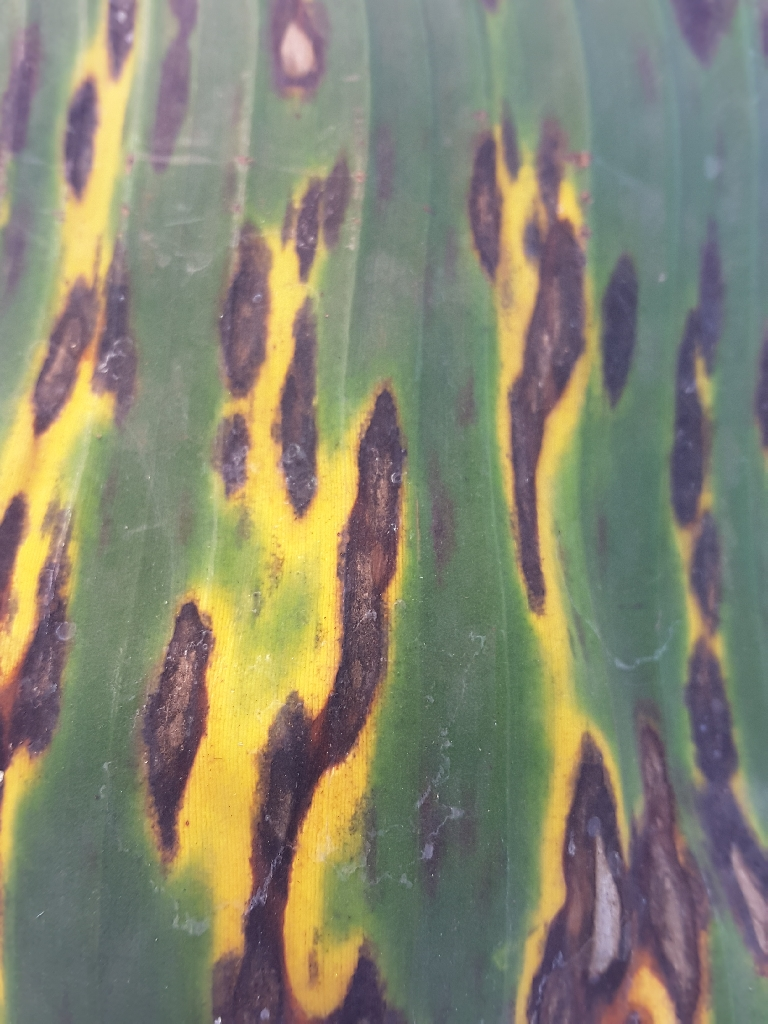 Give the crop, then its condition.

banana, black sigatoka
